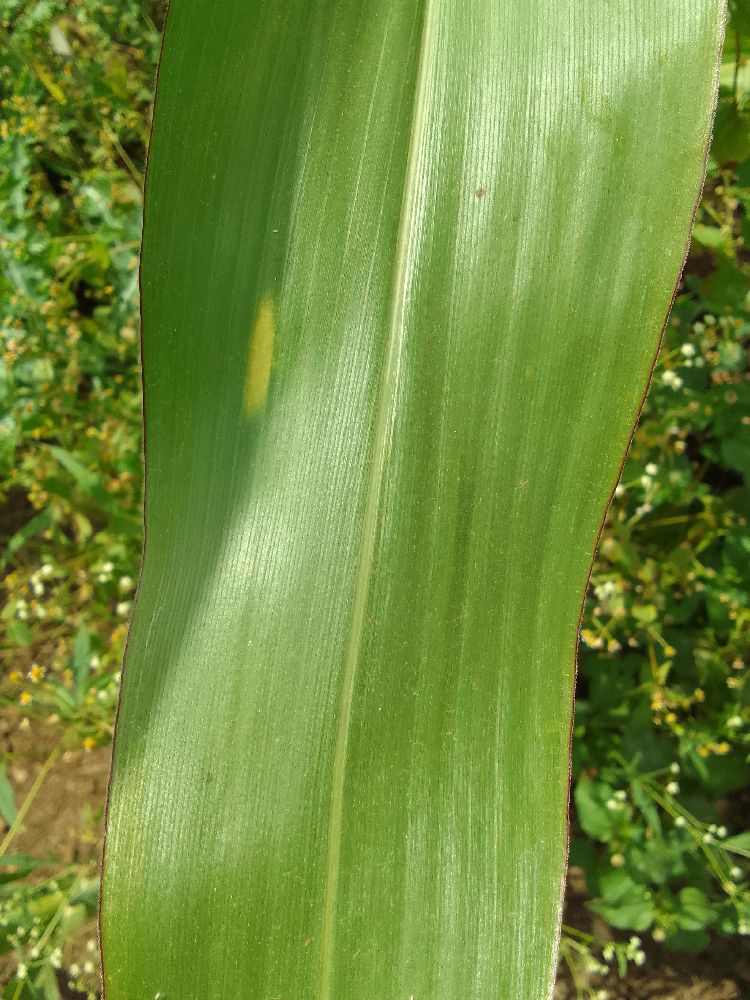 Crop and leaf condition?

maize, healthy
